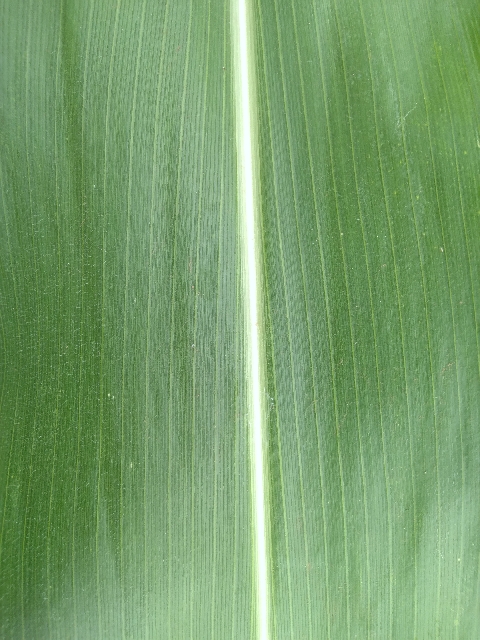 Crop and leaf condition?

maize, healthy
